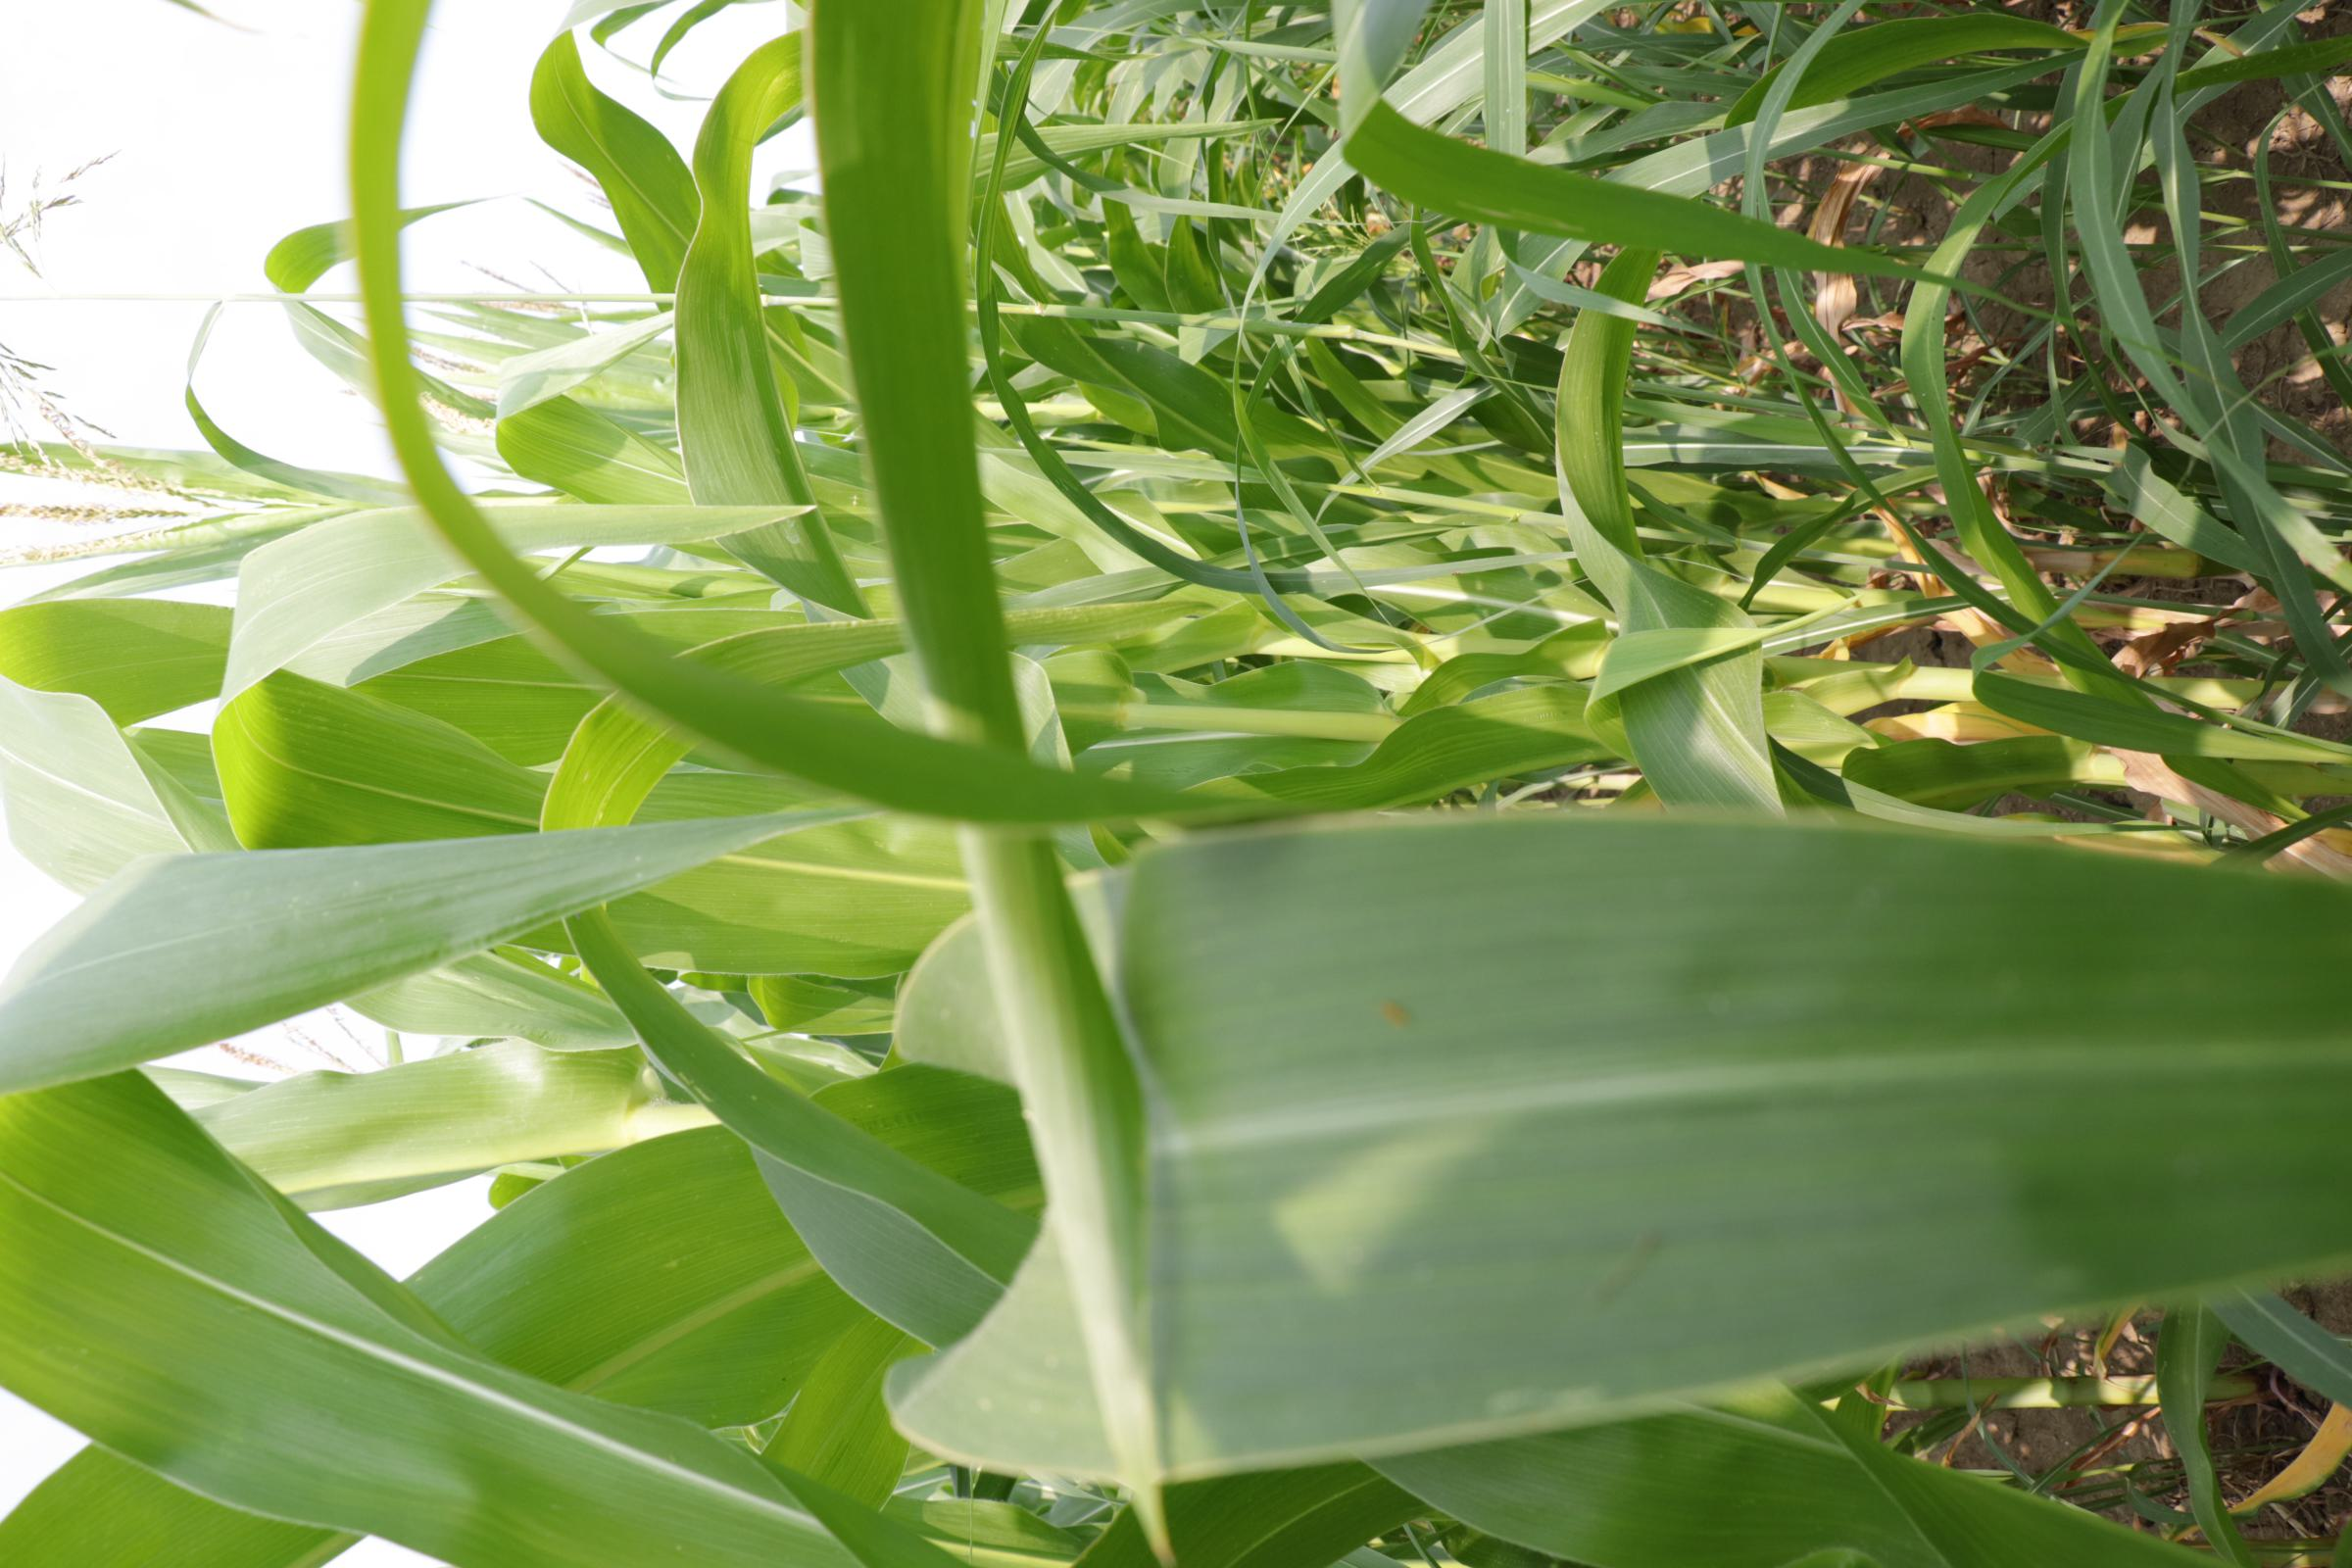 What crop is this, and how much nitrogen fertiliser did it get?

maize, full nitrogen fertilisation
